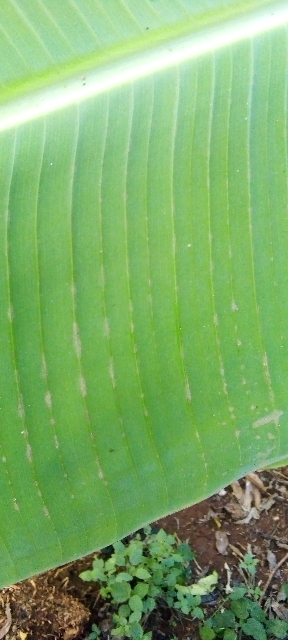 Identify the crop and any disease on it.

banana, healthy
